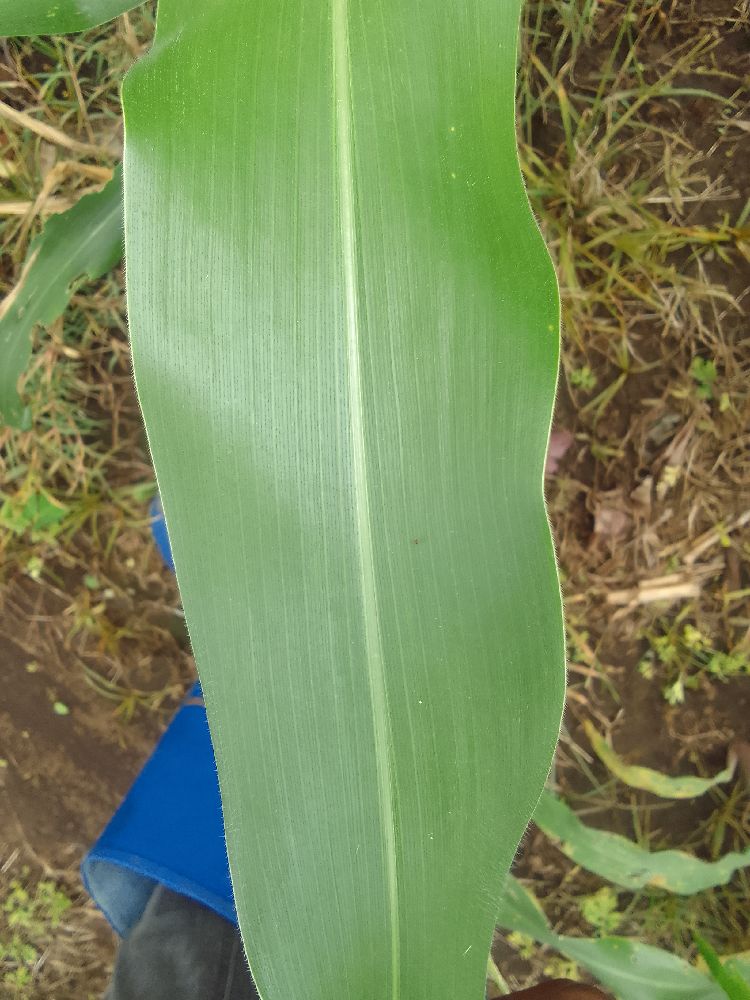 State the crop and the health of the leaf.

maize, healthy
